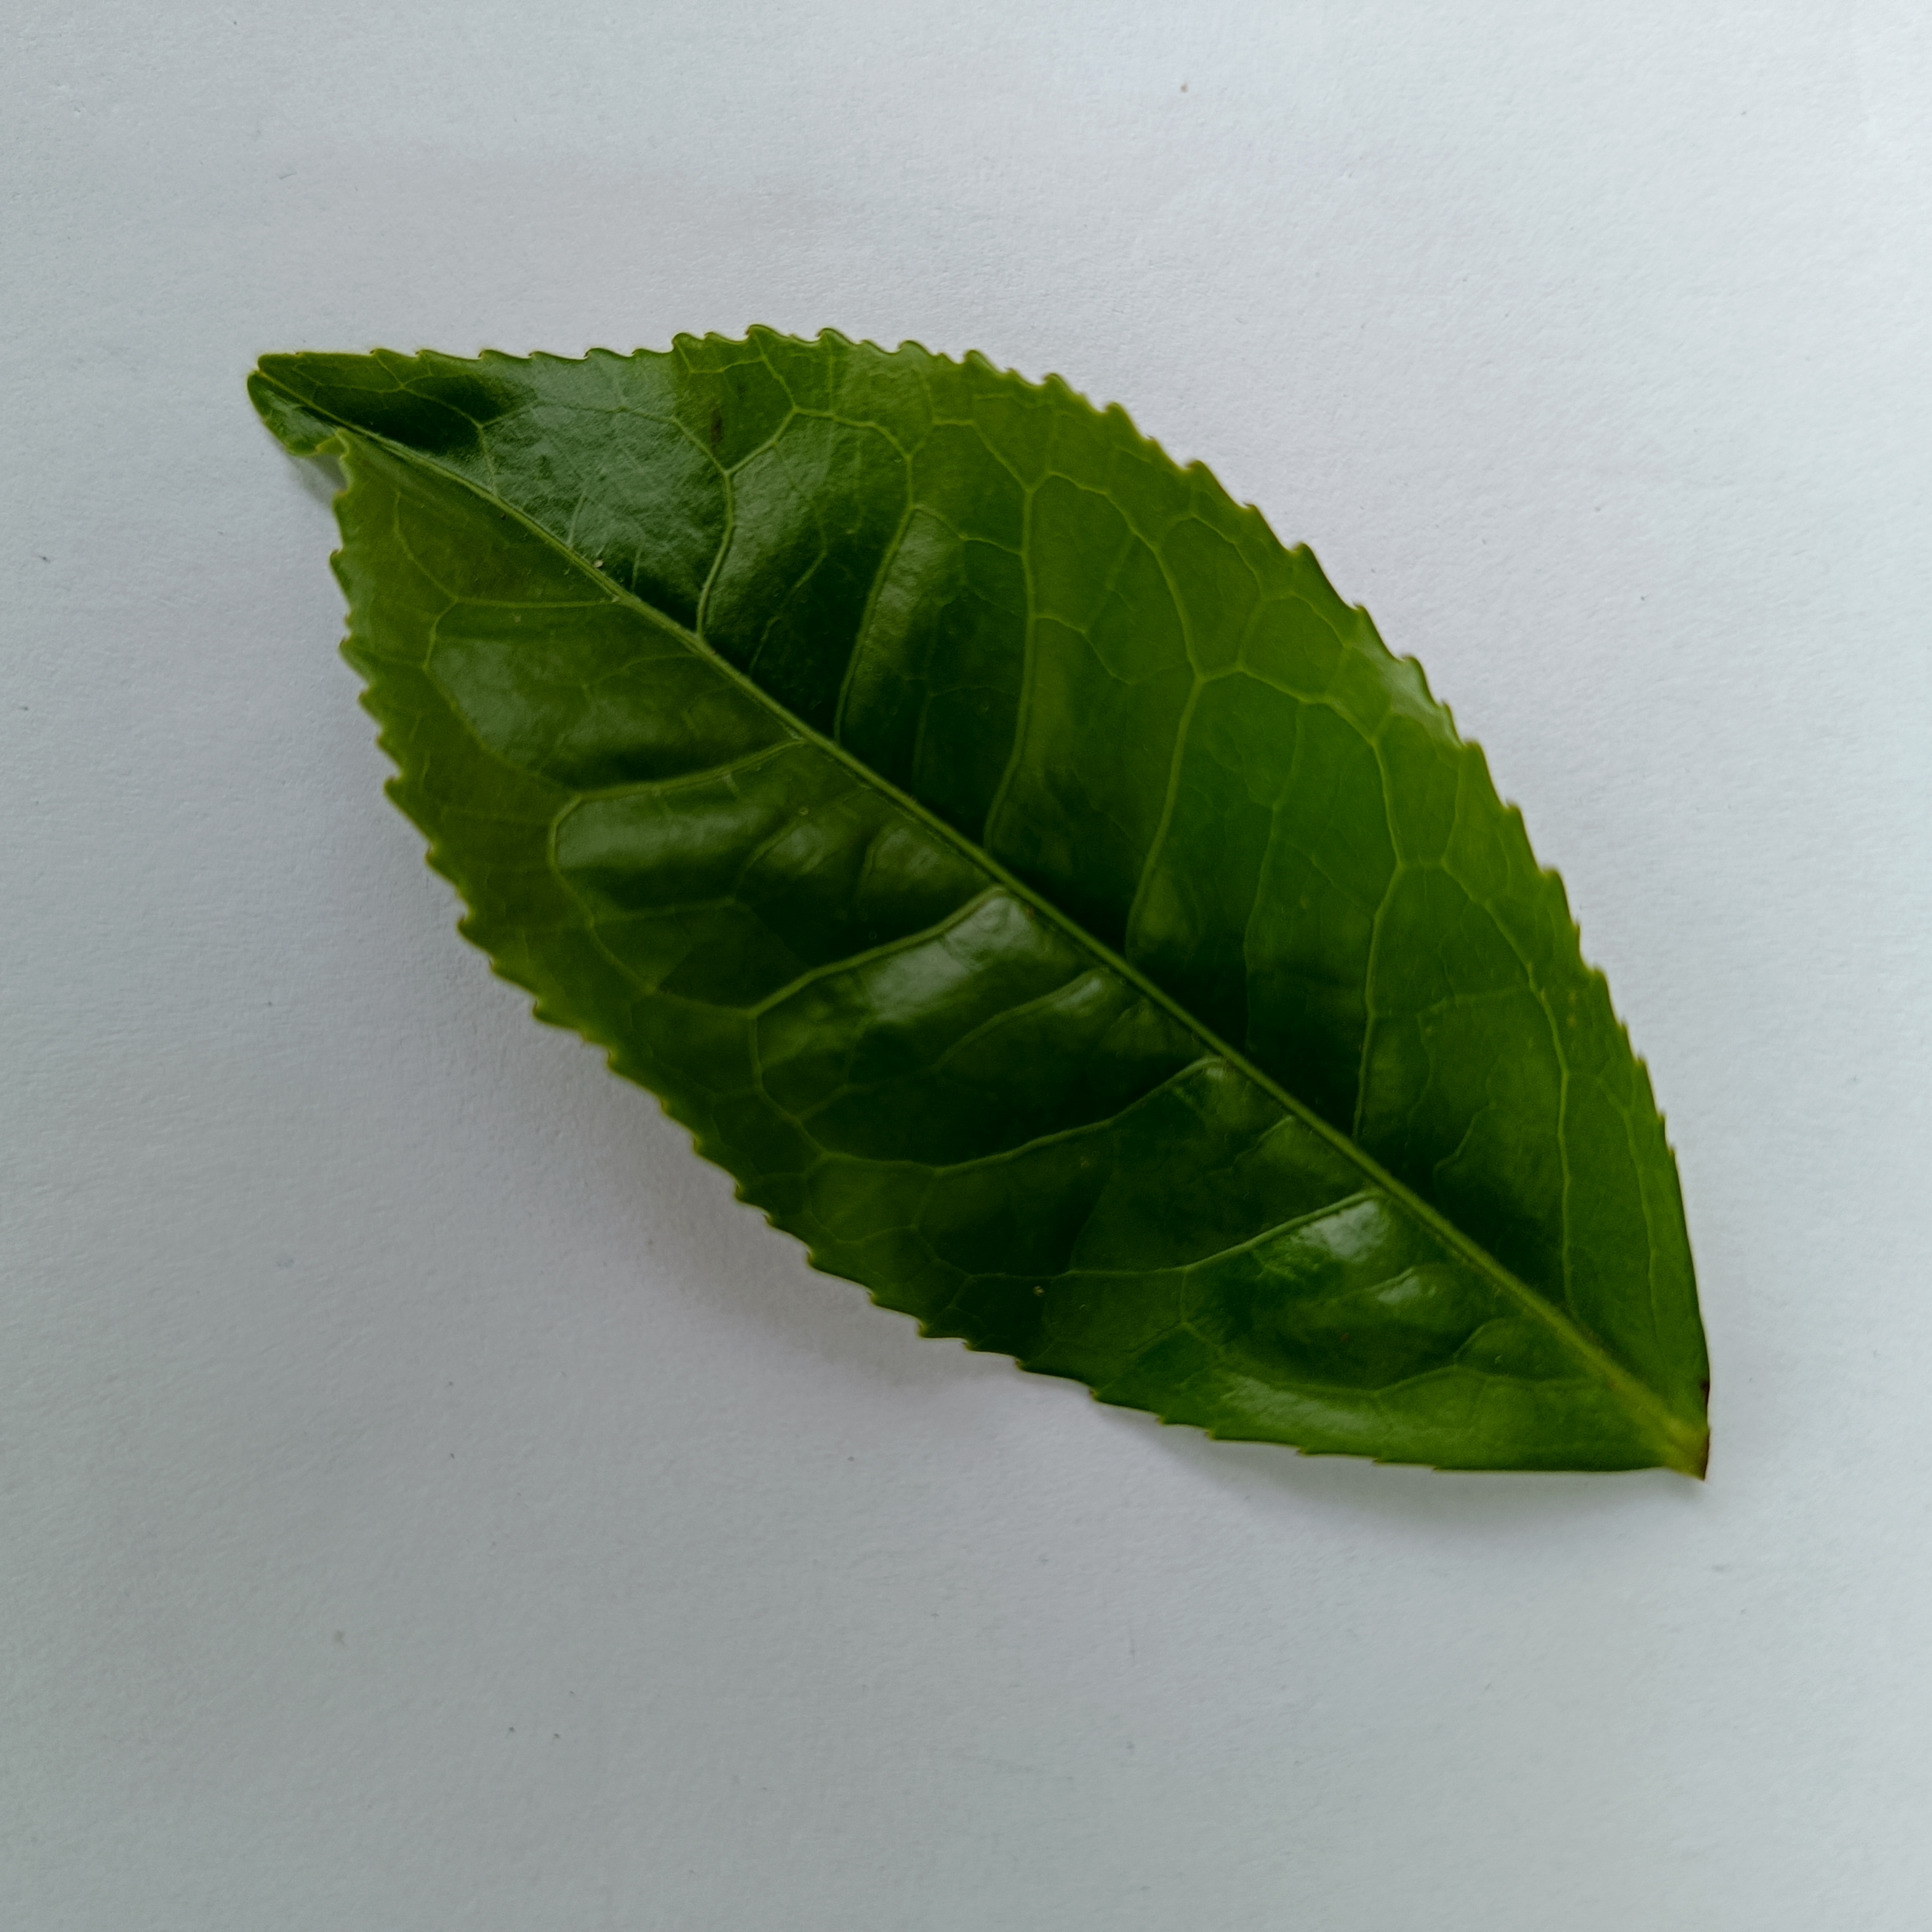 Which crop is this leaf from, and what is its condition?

tea, healthy
